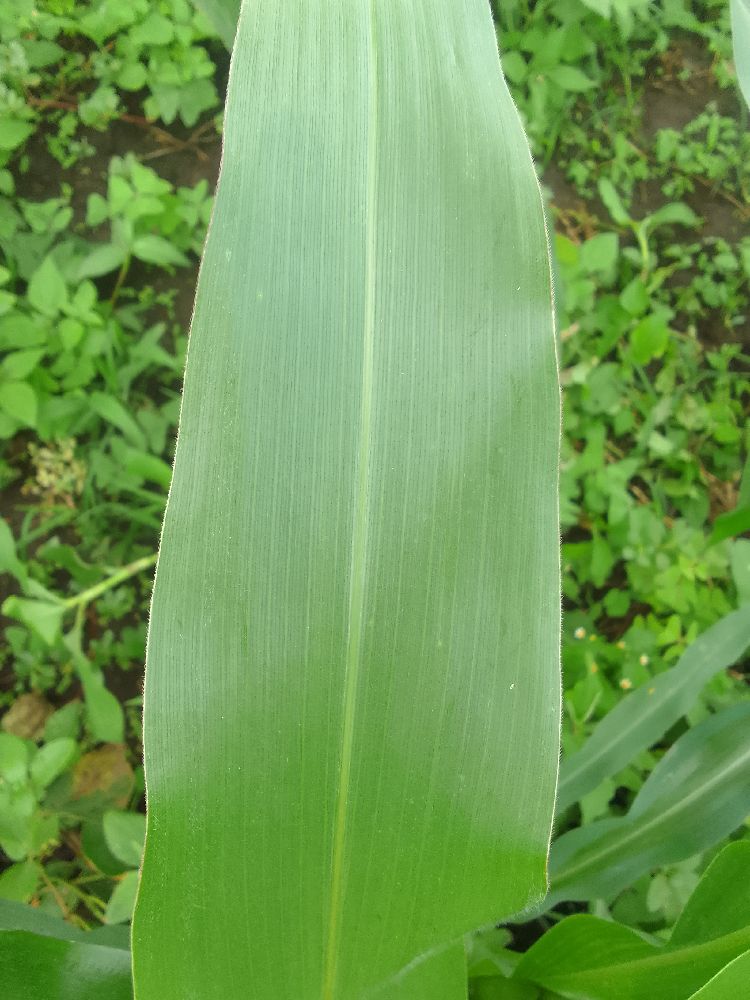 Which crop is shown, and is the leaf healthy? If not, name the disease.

maize, healthy
